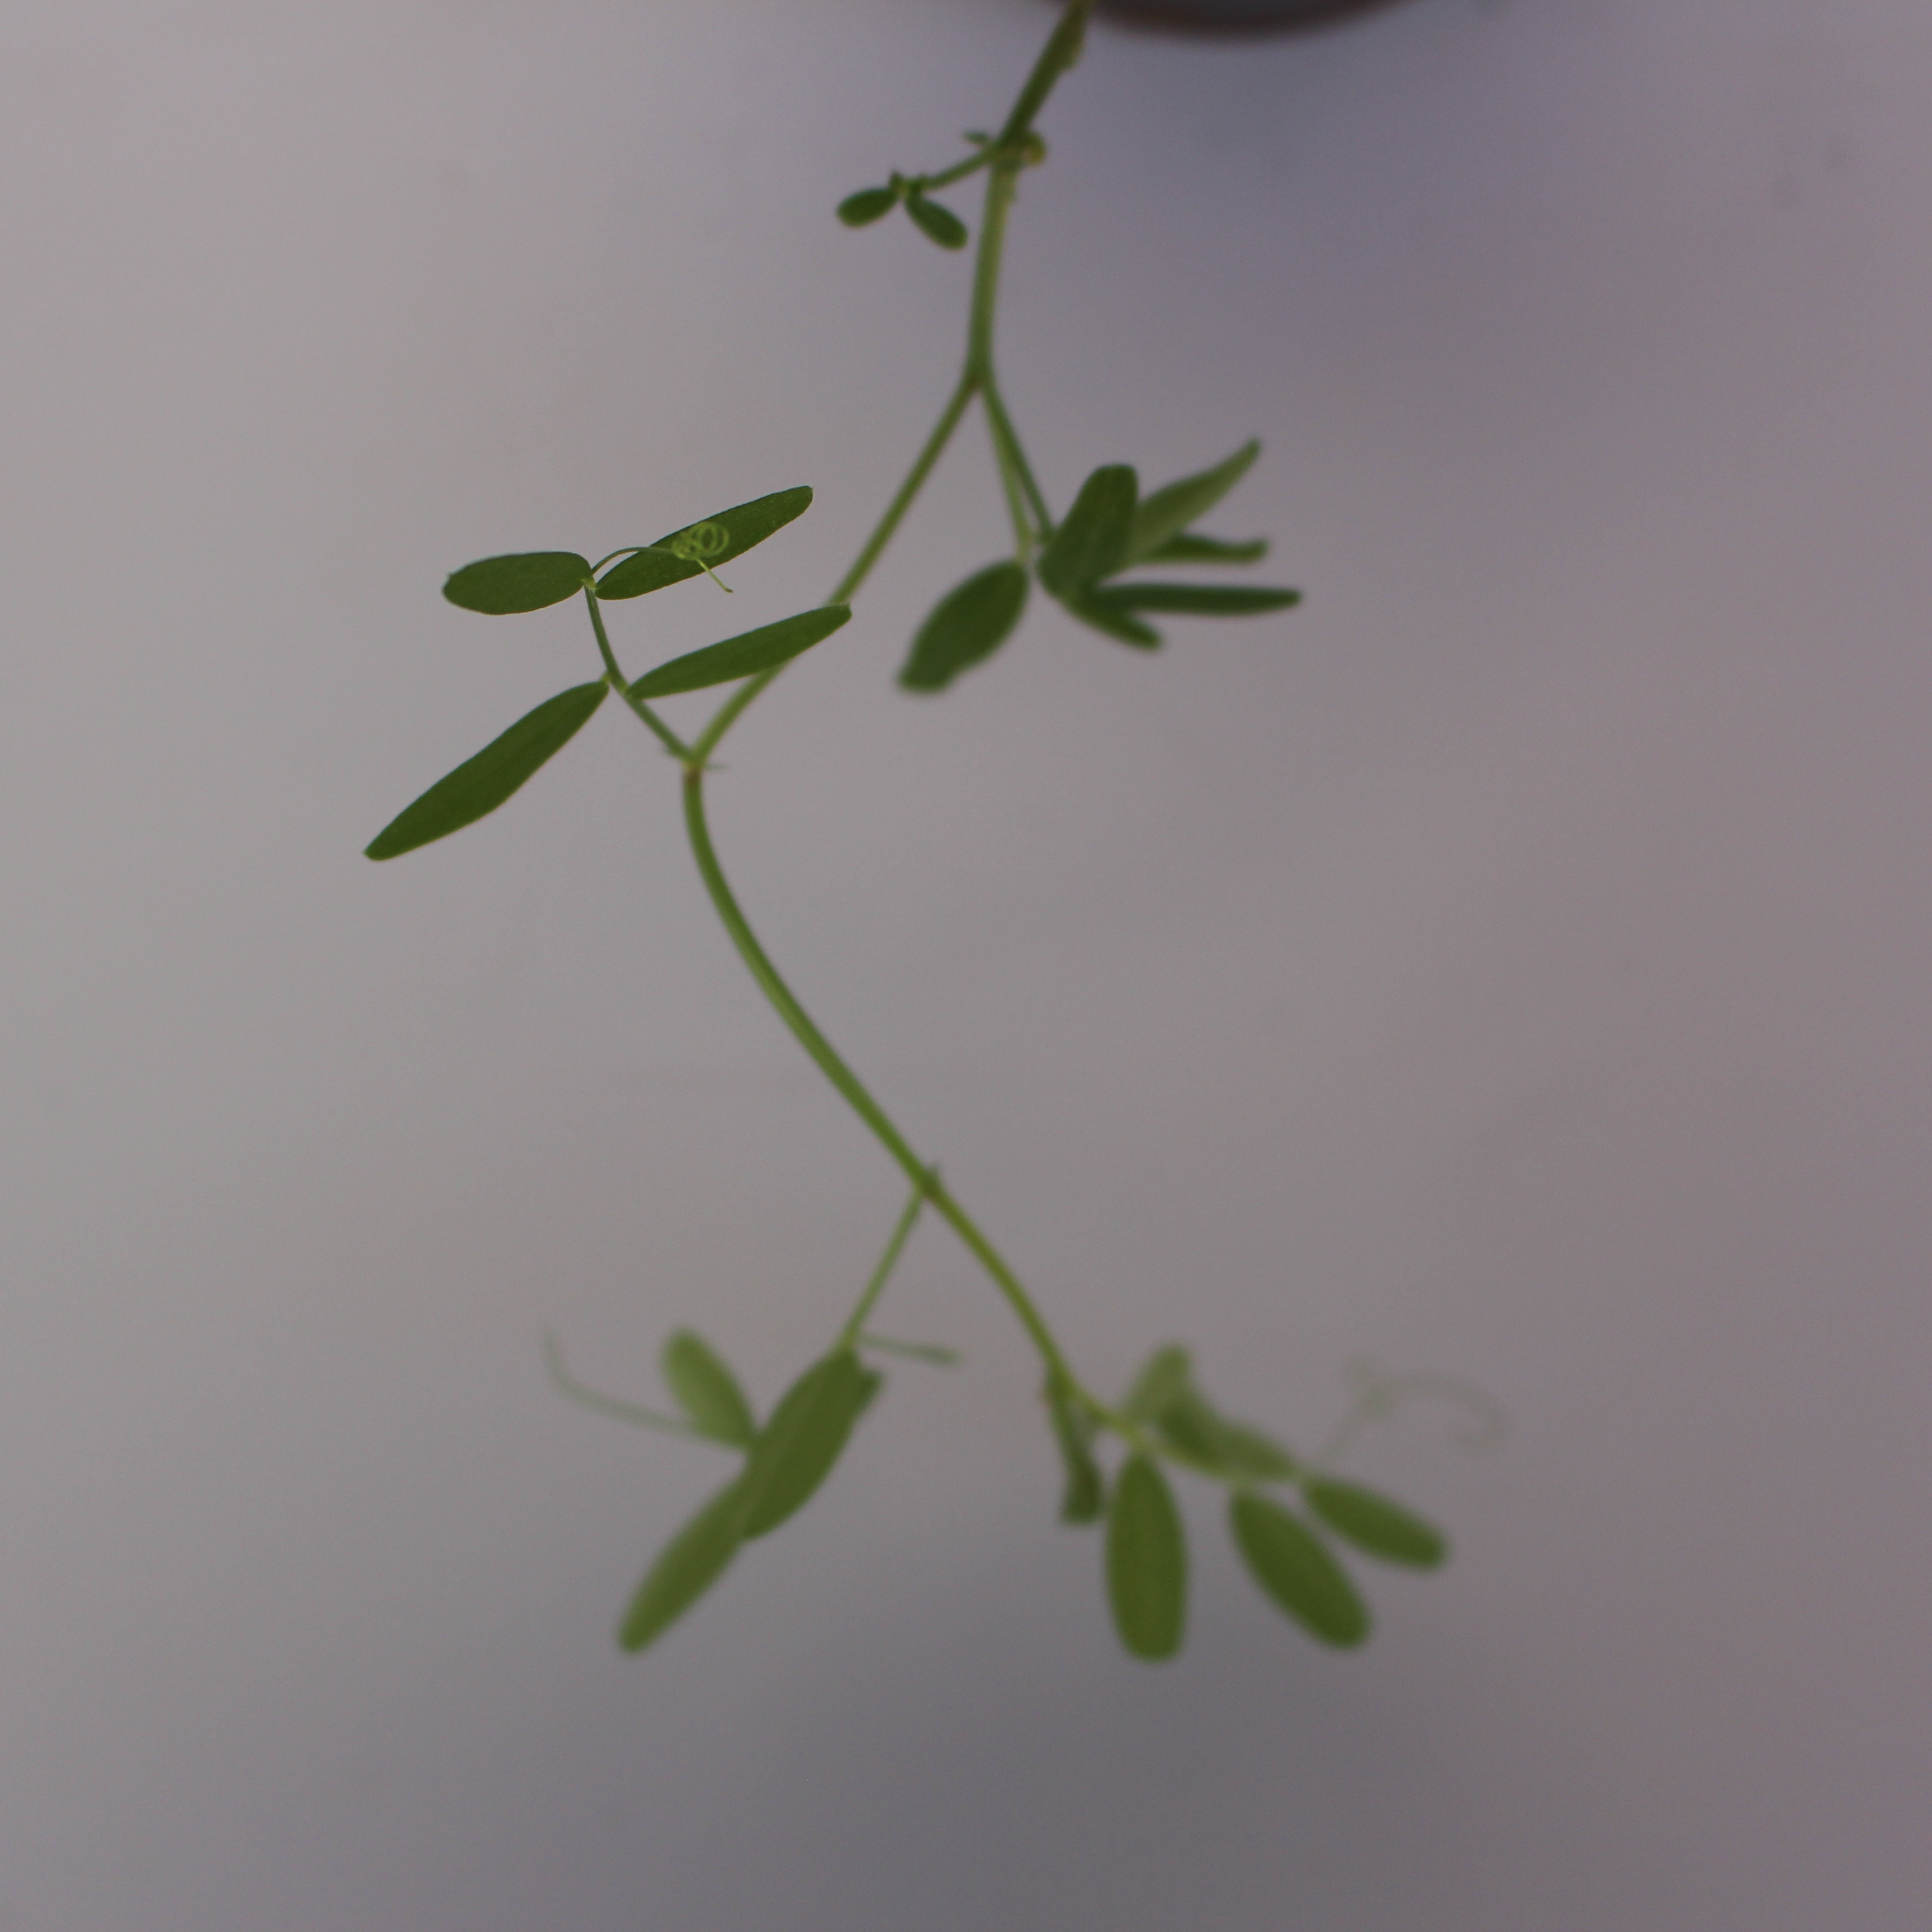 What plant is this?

Vicia sativa
